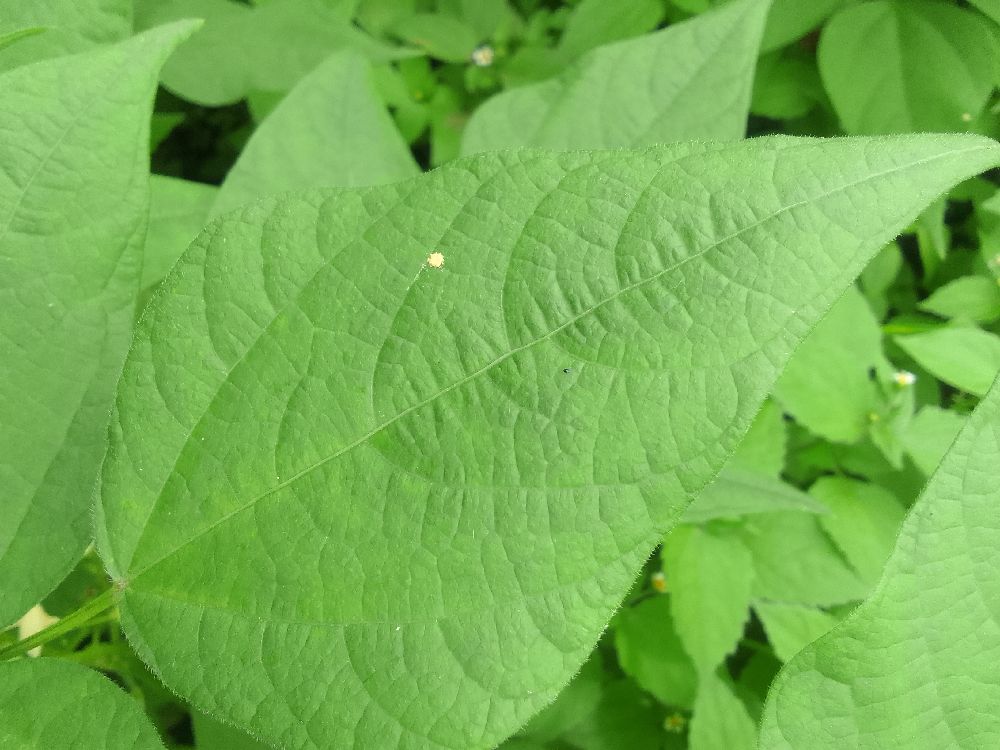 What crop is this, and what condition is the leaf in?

common bean, healthy
